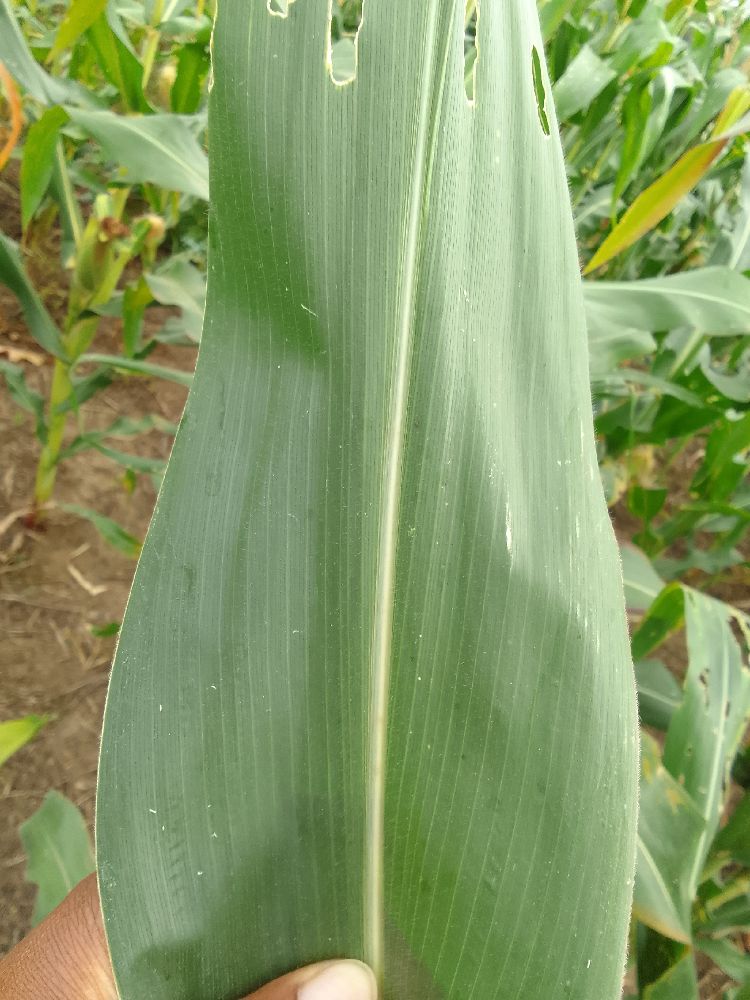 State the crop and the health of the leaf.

maize, healthy
